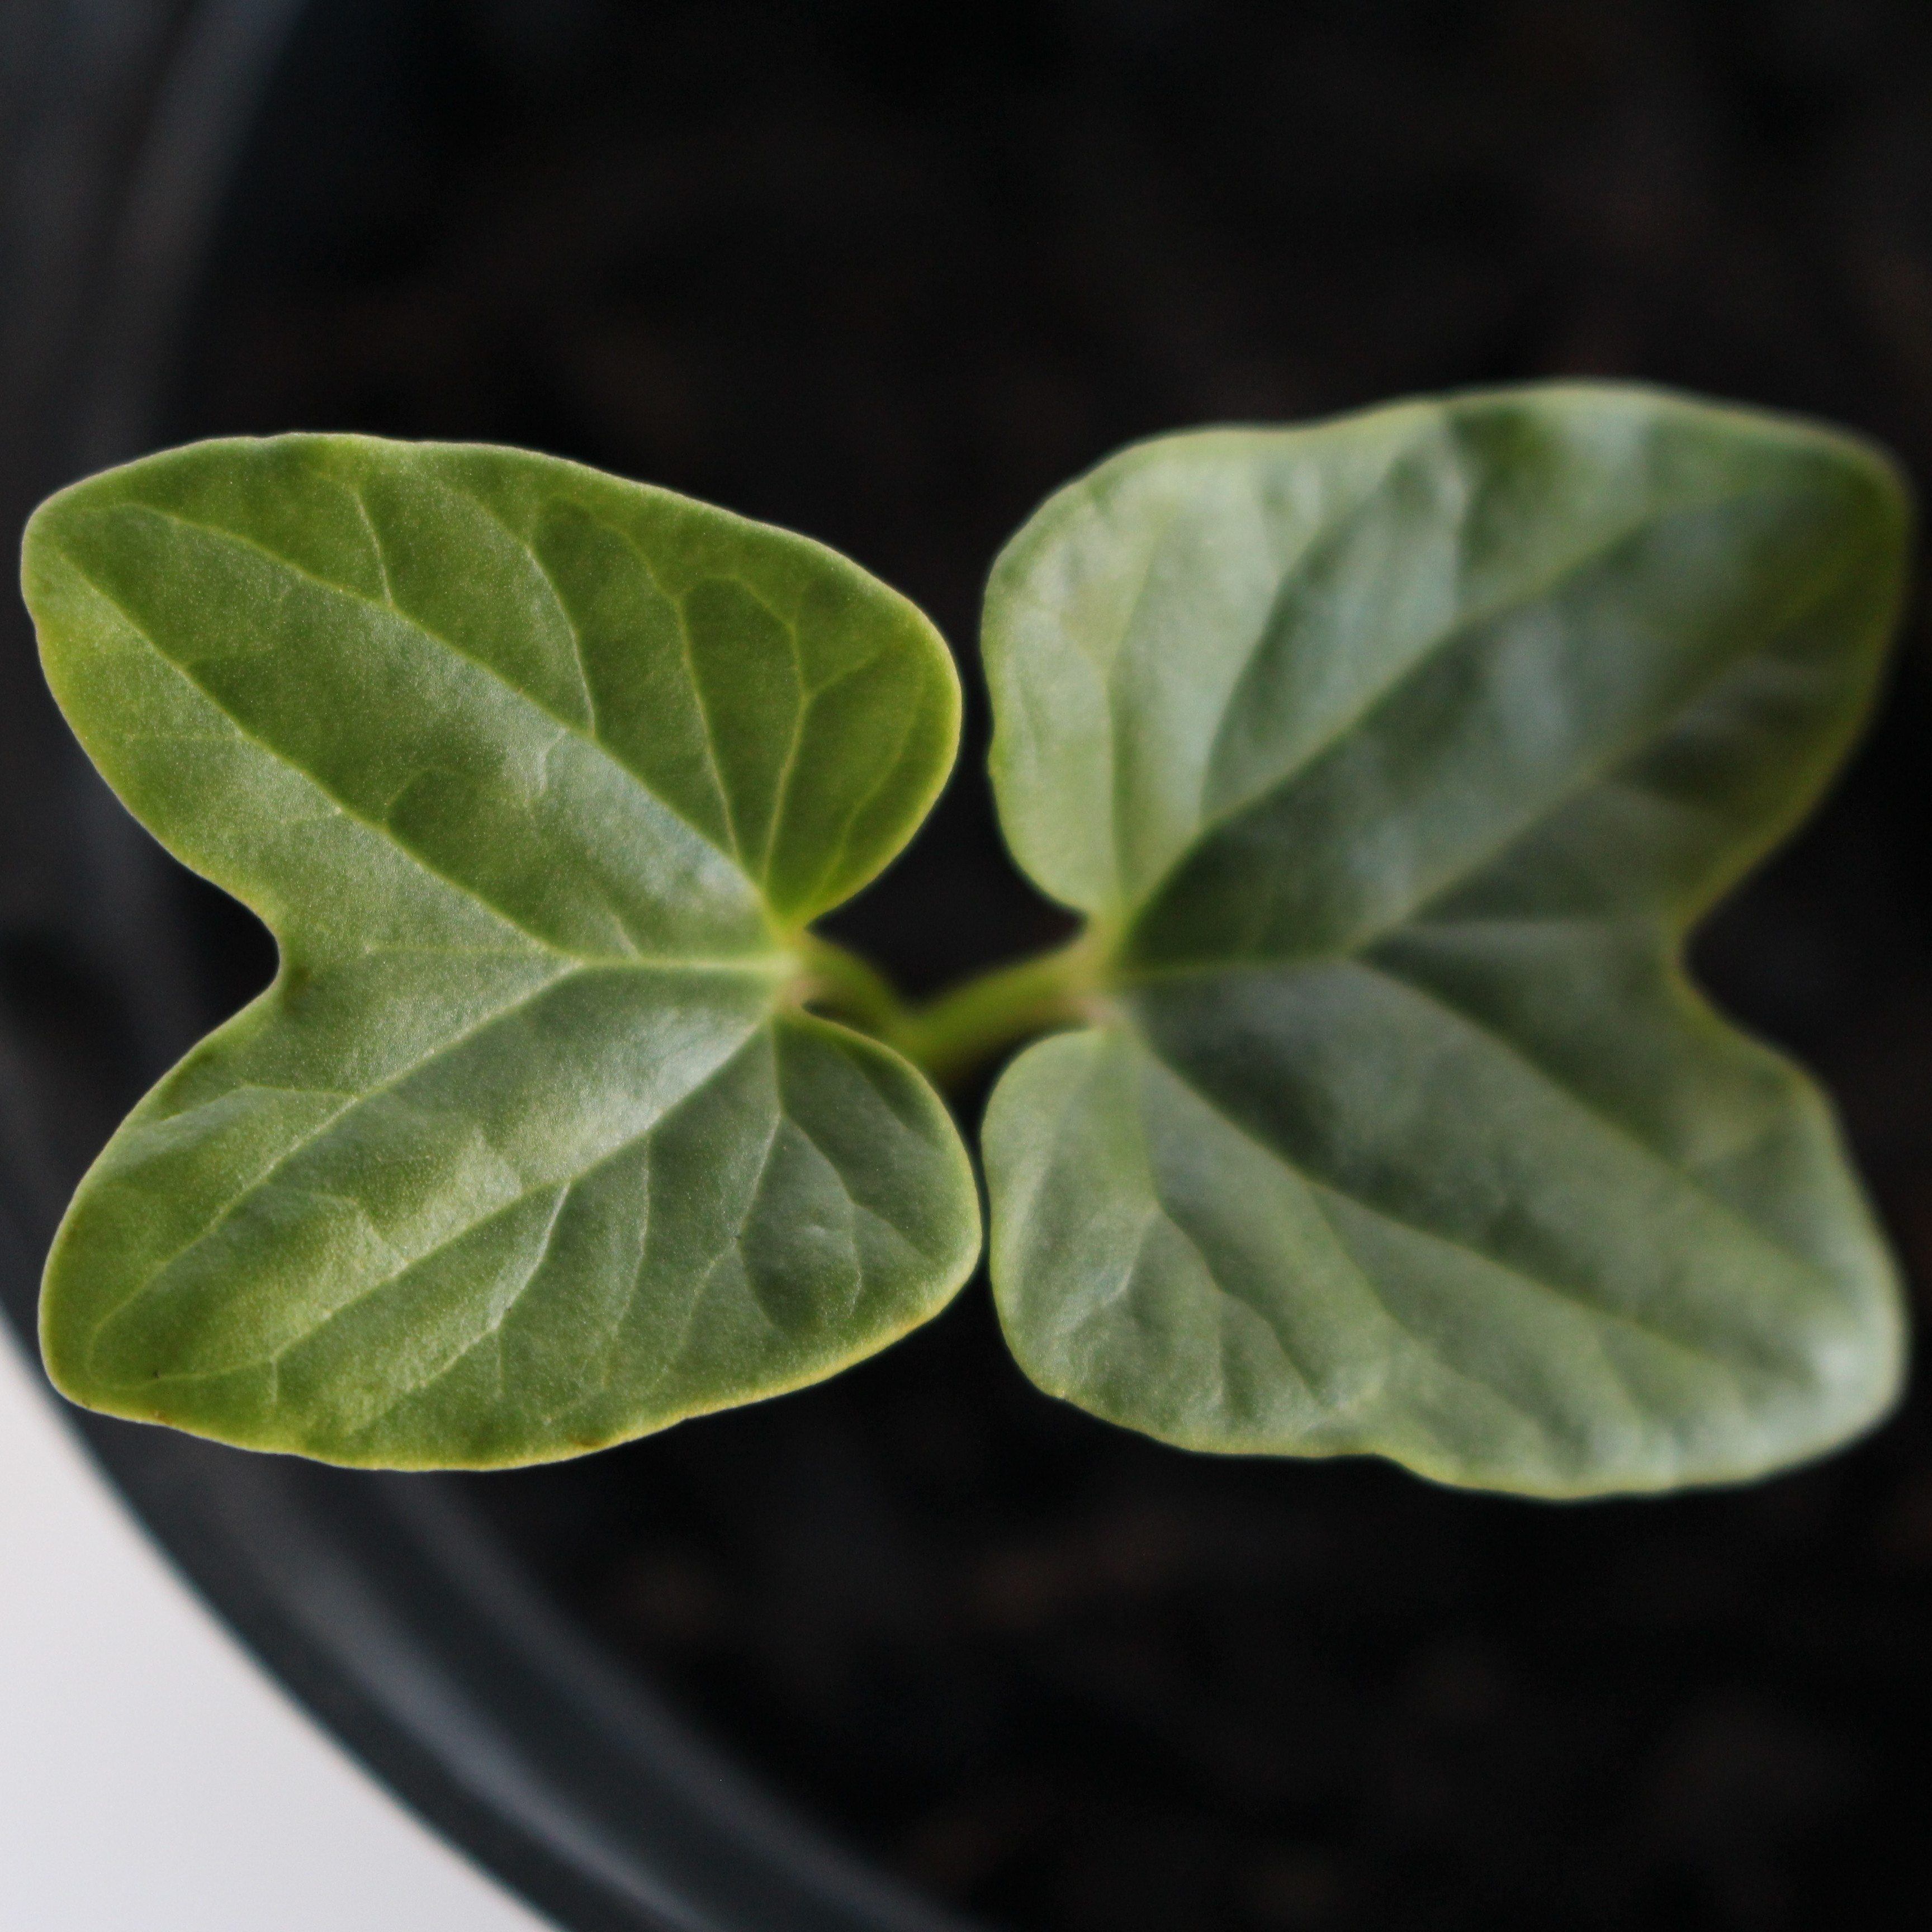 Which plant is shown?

Convolvulus arvensis
